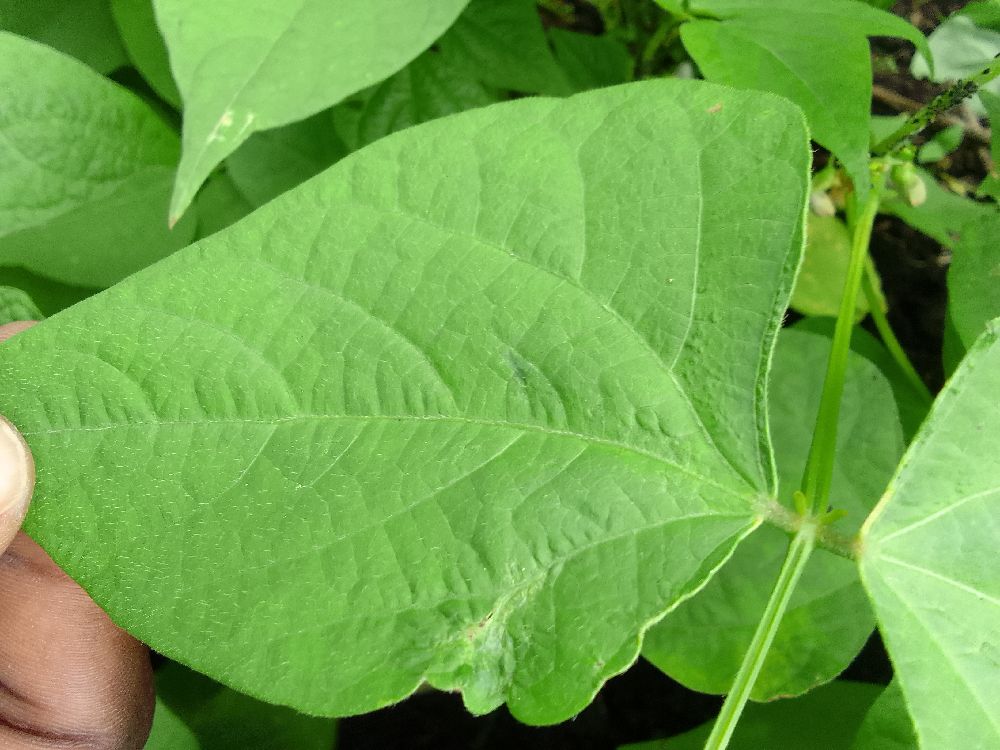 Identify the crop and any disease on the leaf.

common bean, healthy
